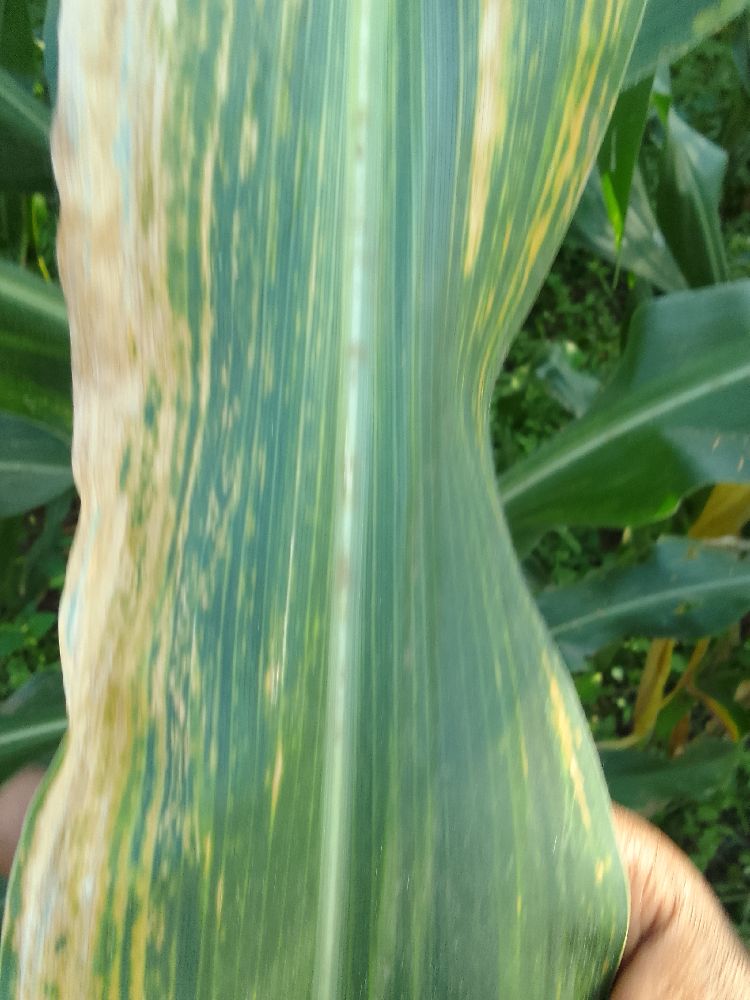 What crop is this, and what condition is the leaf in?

maize, maize lethal necrosis
